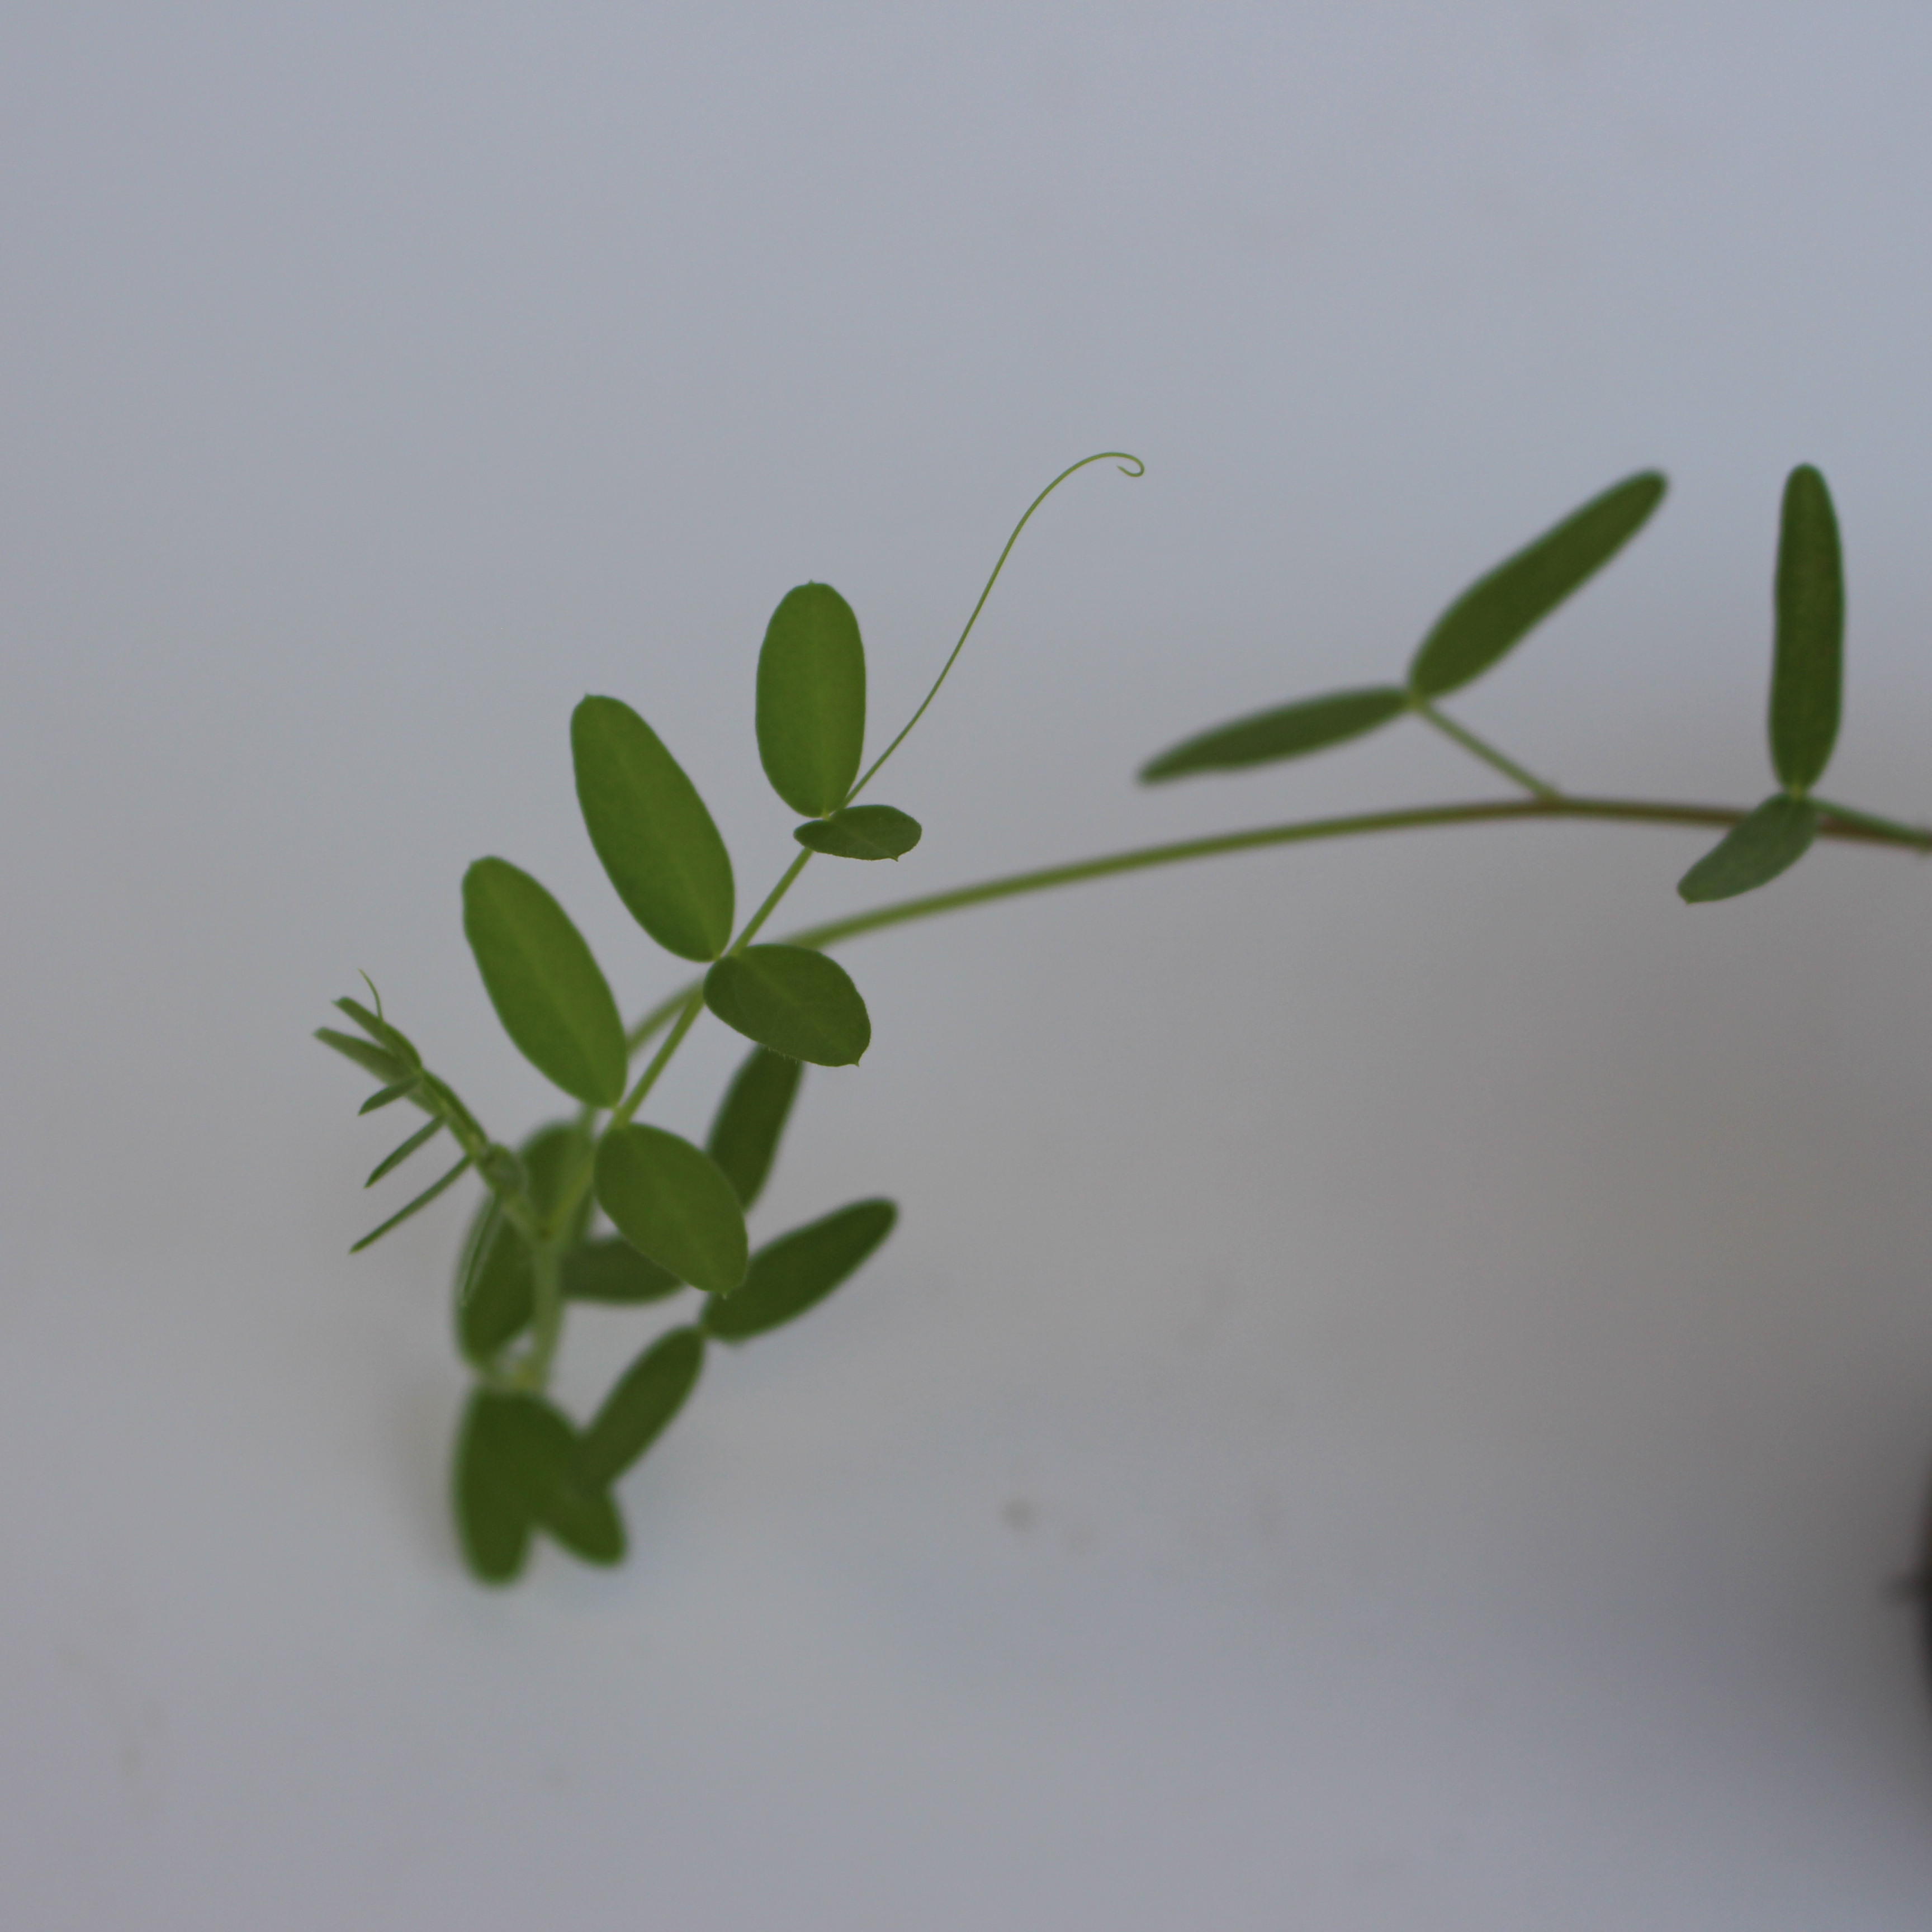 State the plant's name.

Vicia sativa
